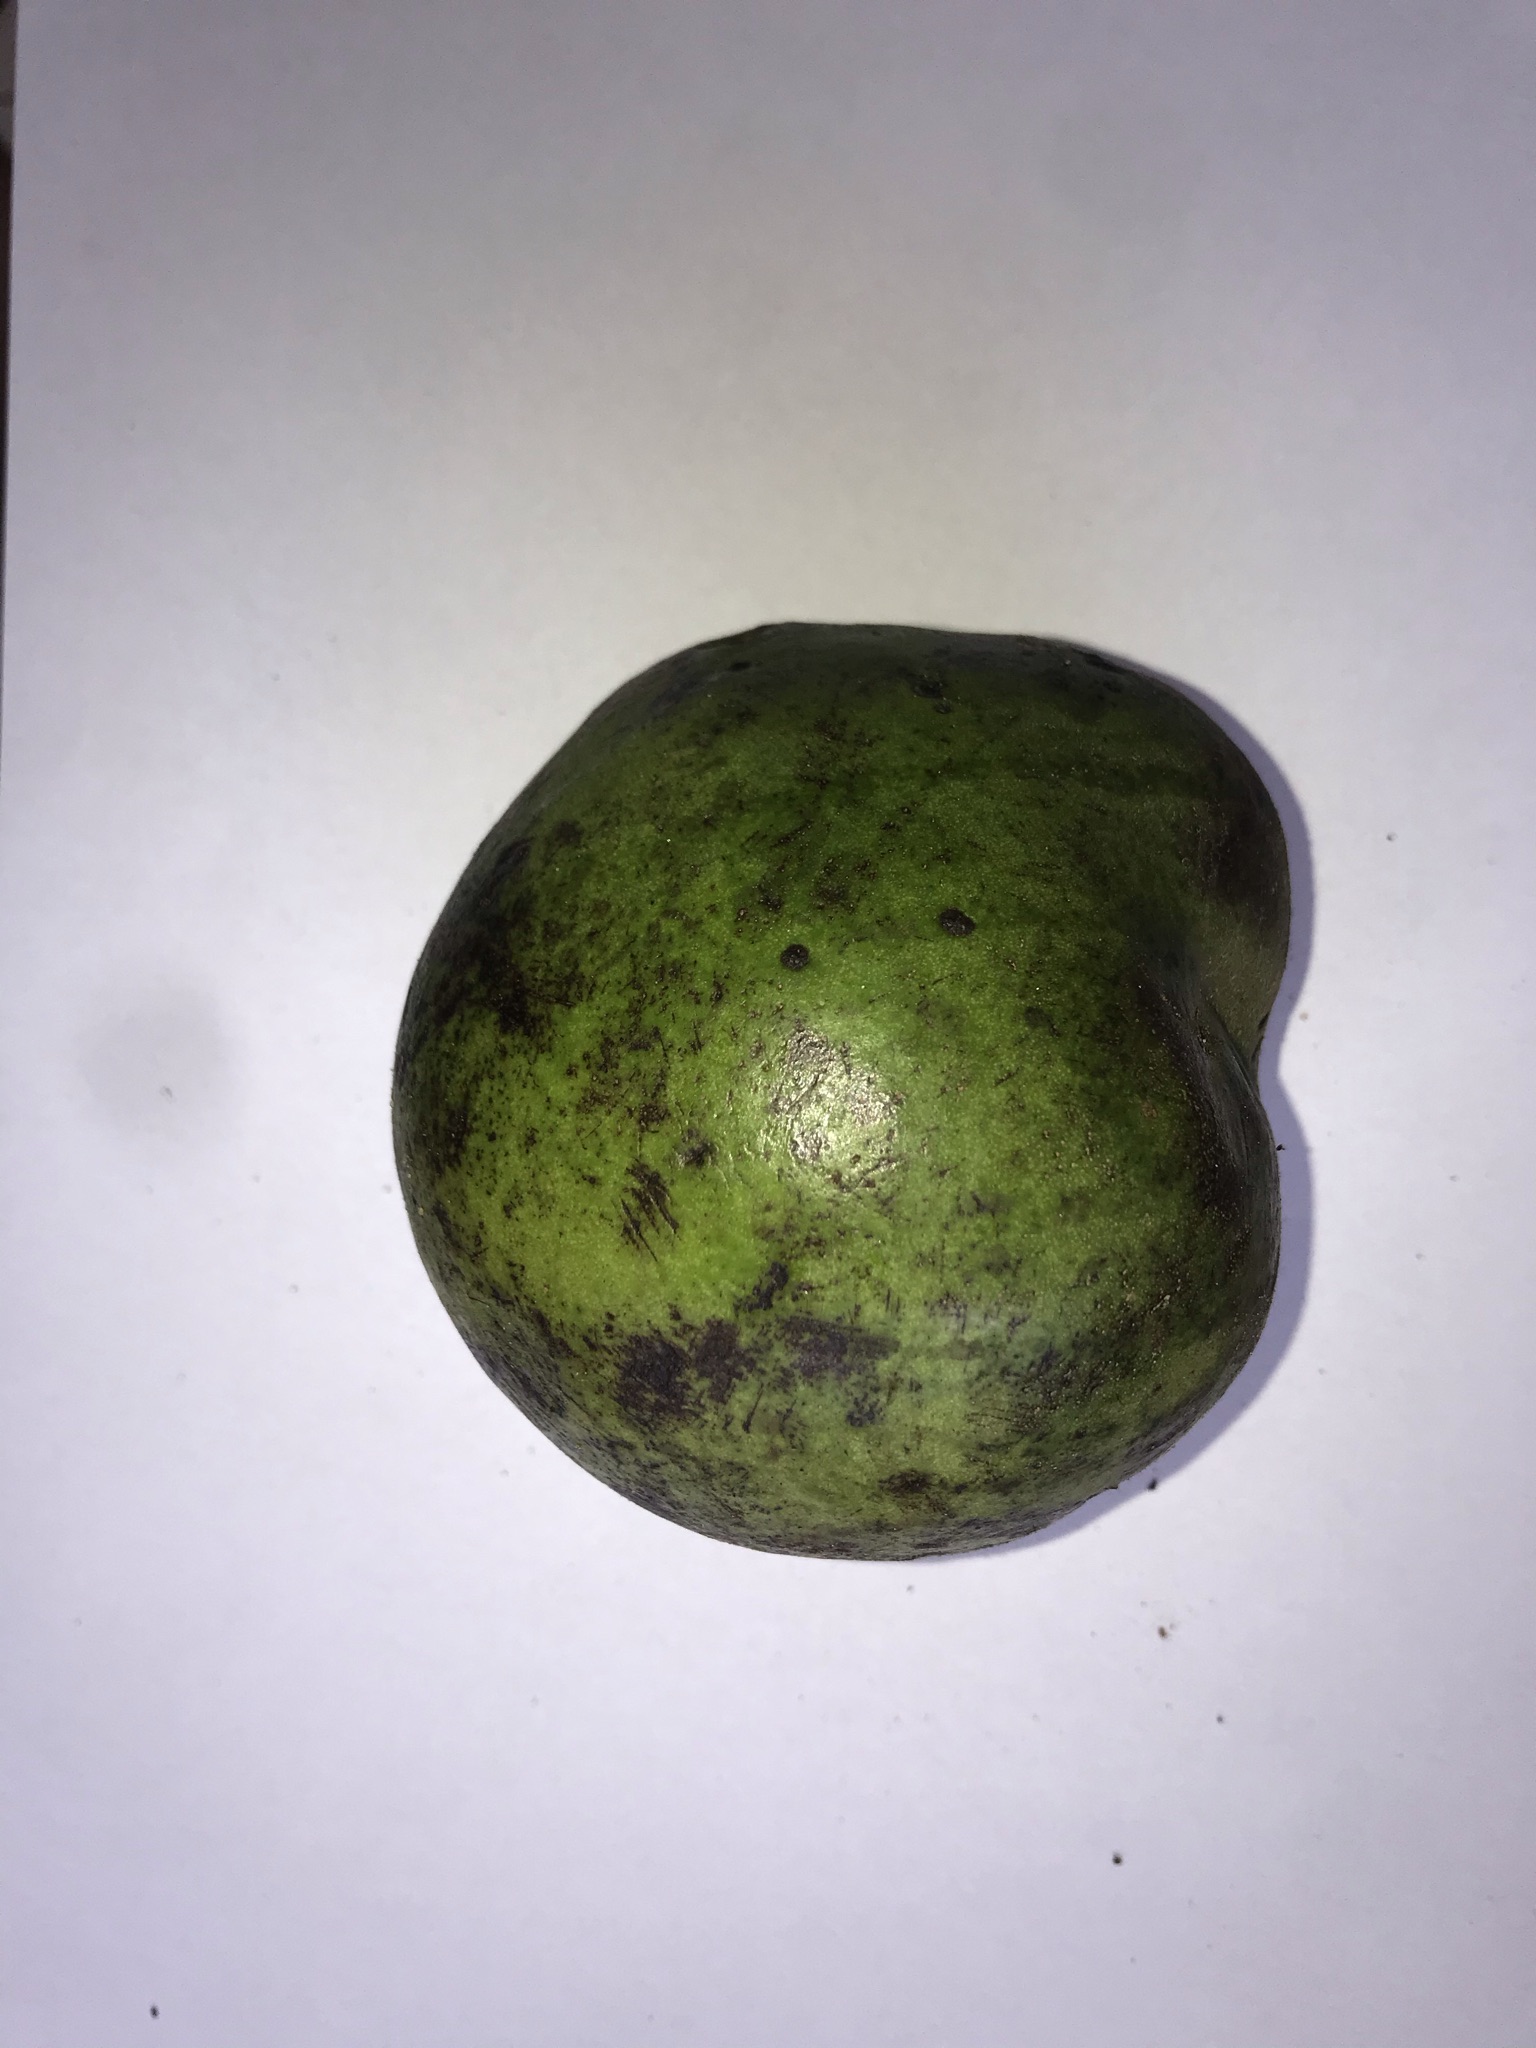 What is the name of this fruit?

pequi
